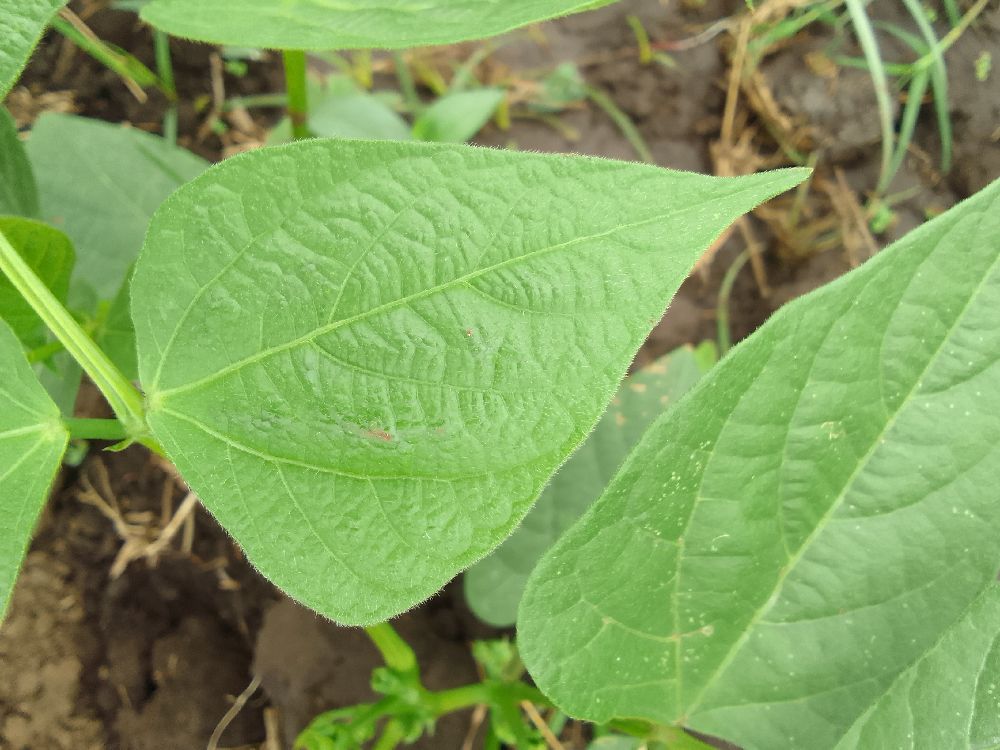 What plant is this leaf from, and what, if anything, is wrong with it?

common bean, healthy
